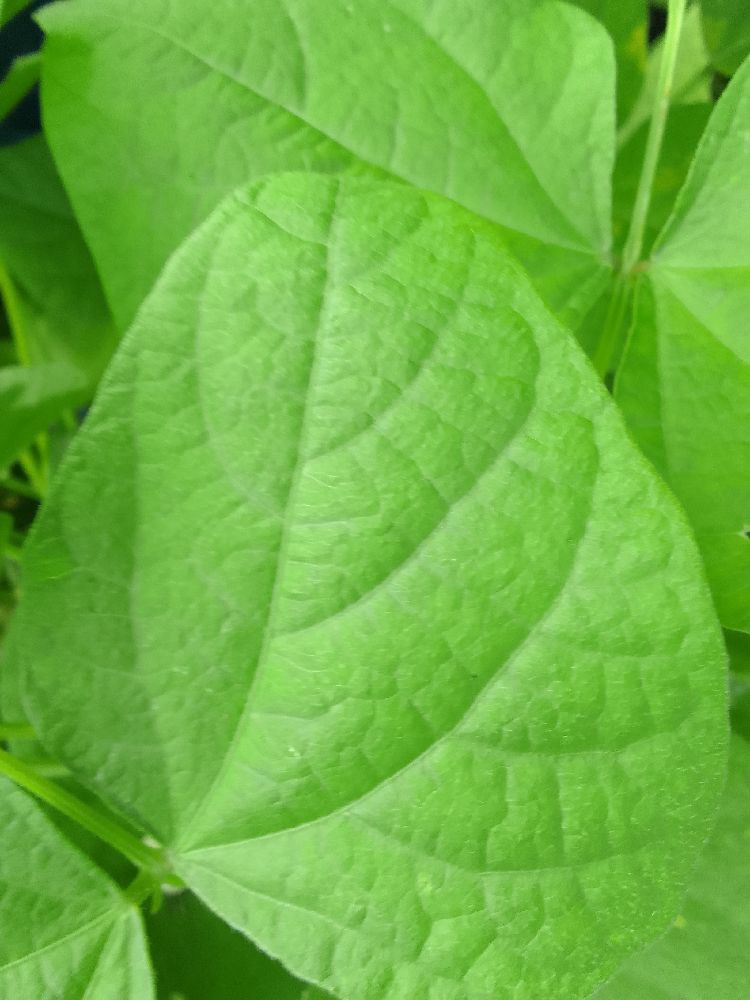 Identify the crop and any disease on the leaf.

common bean, healthy
